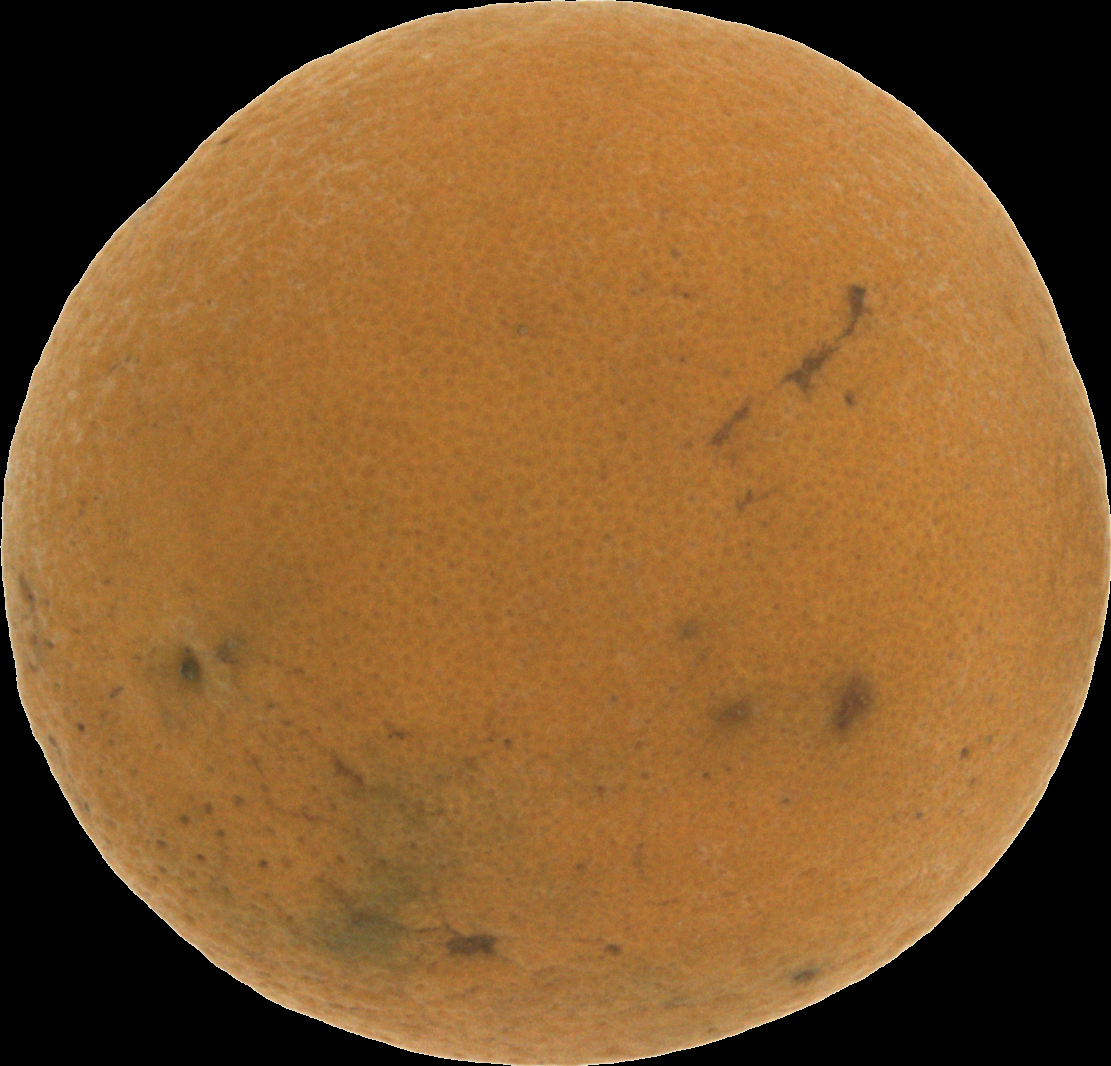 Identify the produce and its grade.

orange, bad
